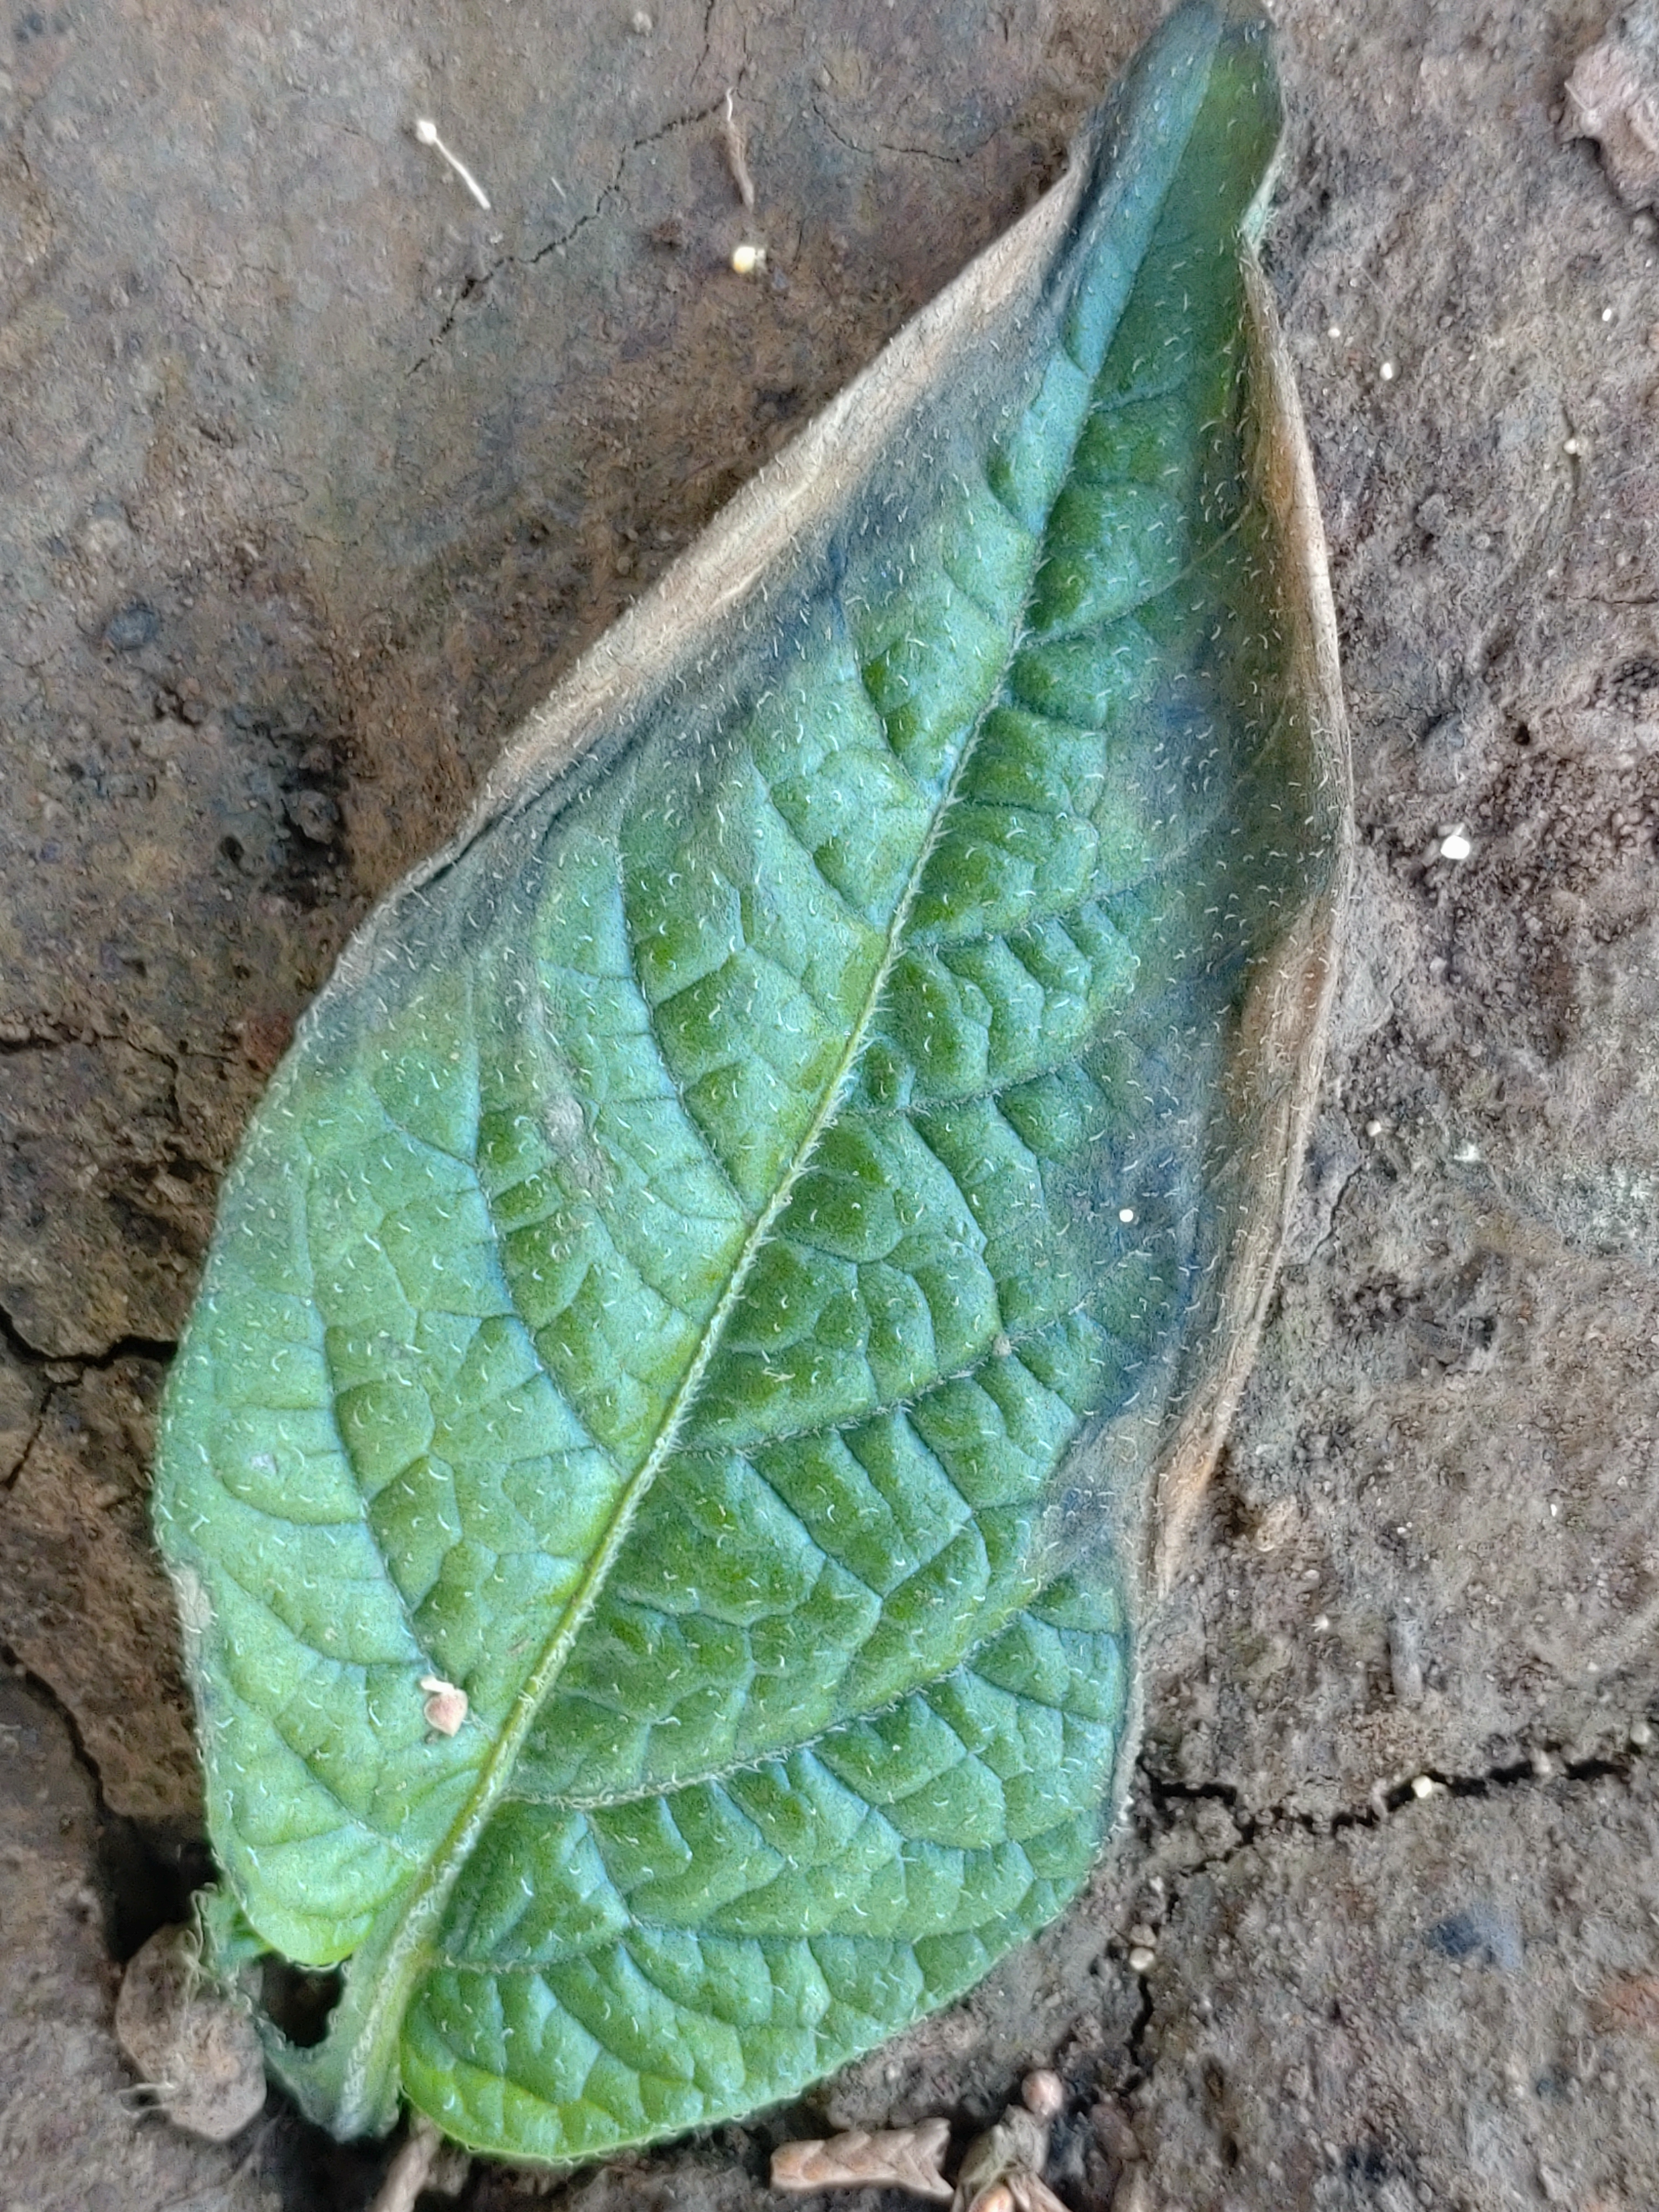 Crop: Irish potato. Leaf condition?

early blight
